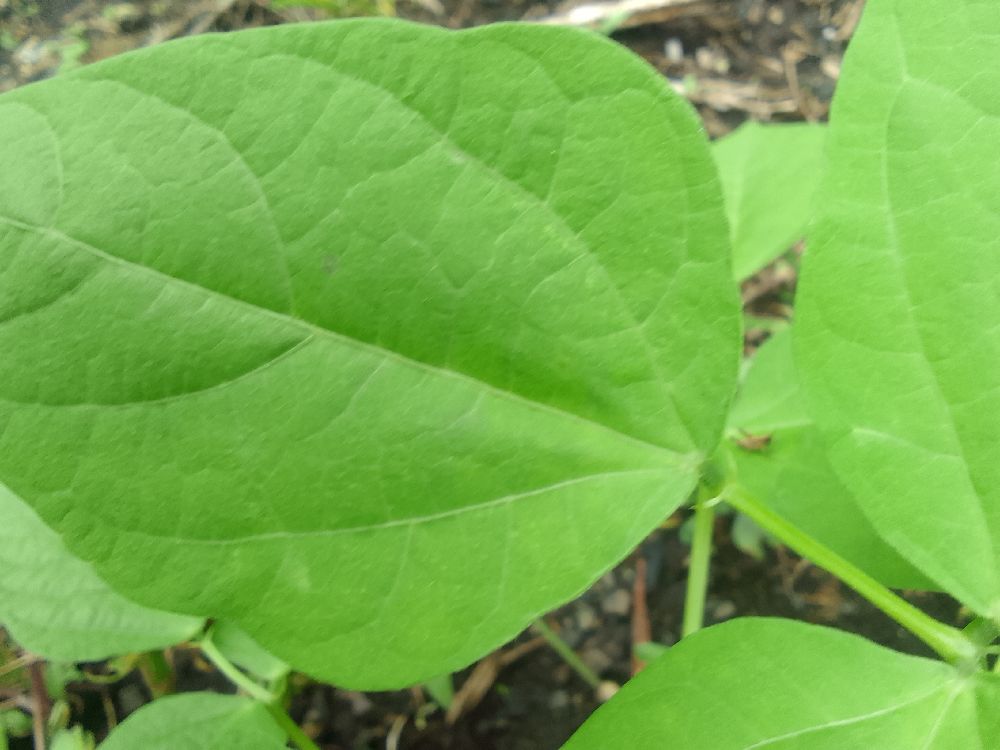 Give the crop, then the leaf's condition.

common bean, healthy
